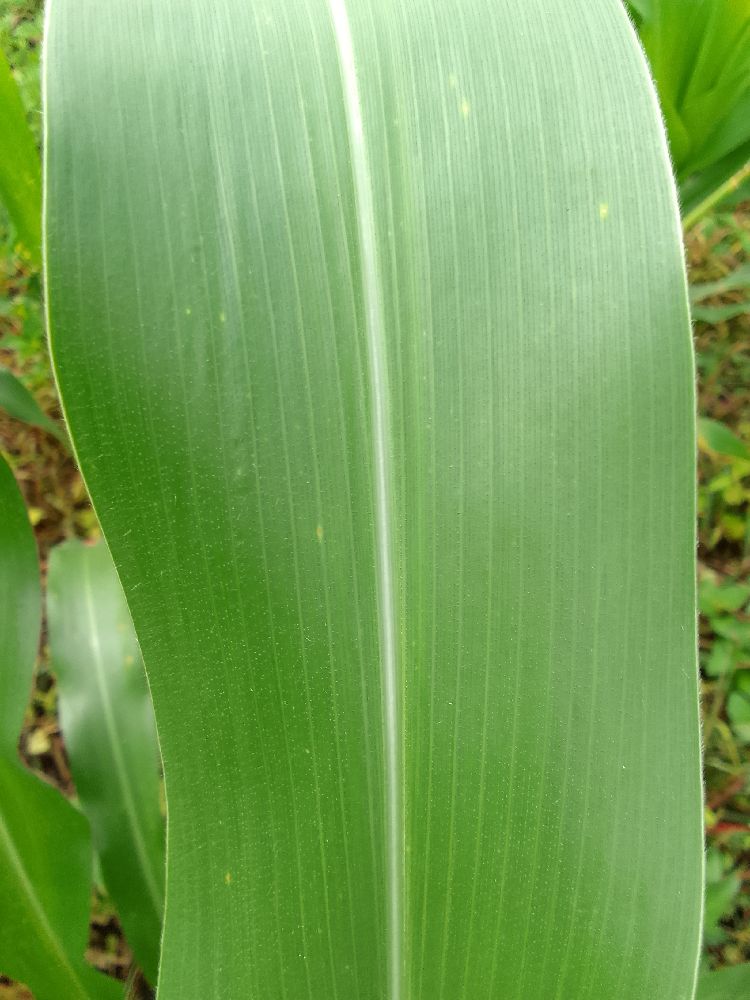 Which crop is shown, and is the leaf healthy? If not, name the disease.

maize, healthy
